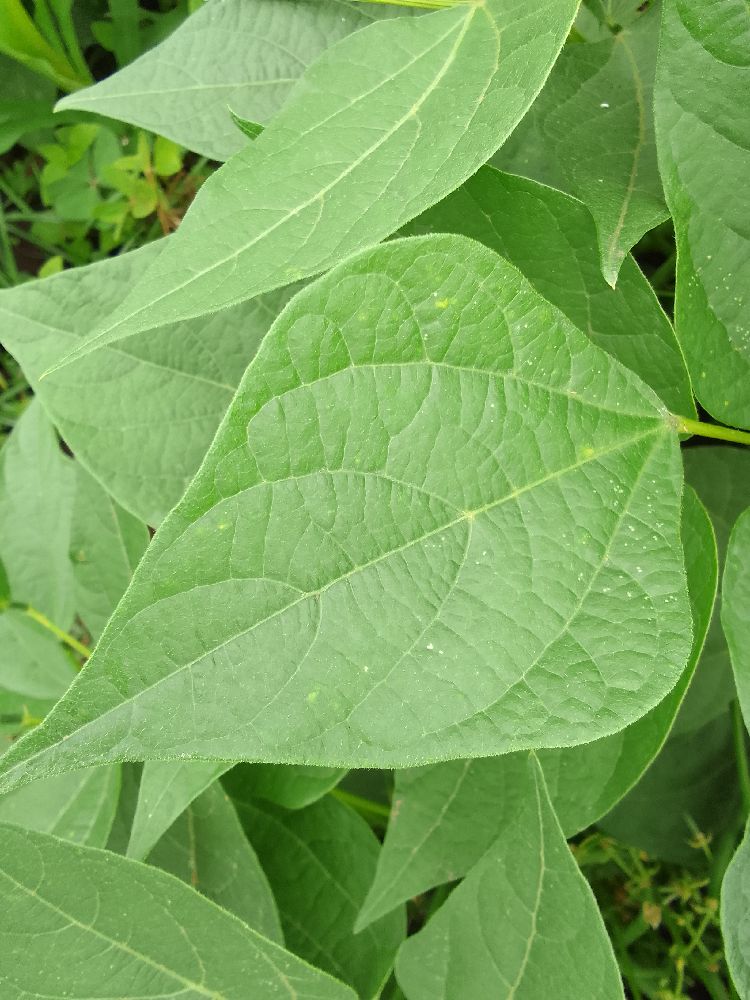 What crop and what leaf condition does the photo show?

common bean, healthy
